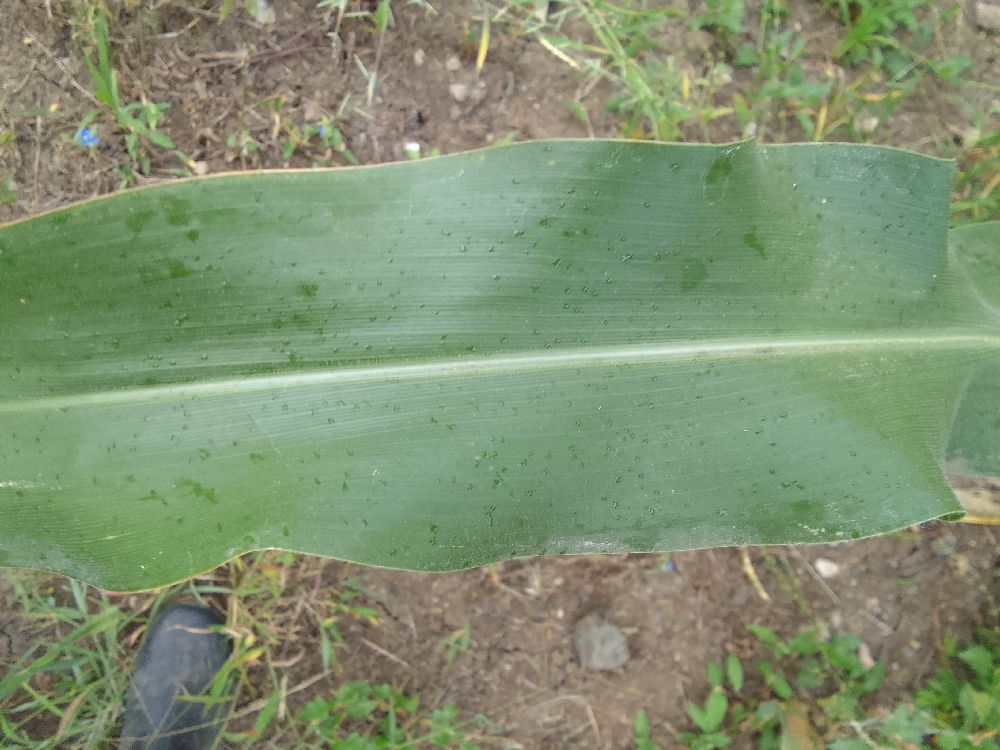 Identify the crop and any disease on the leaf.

maize, healthy
